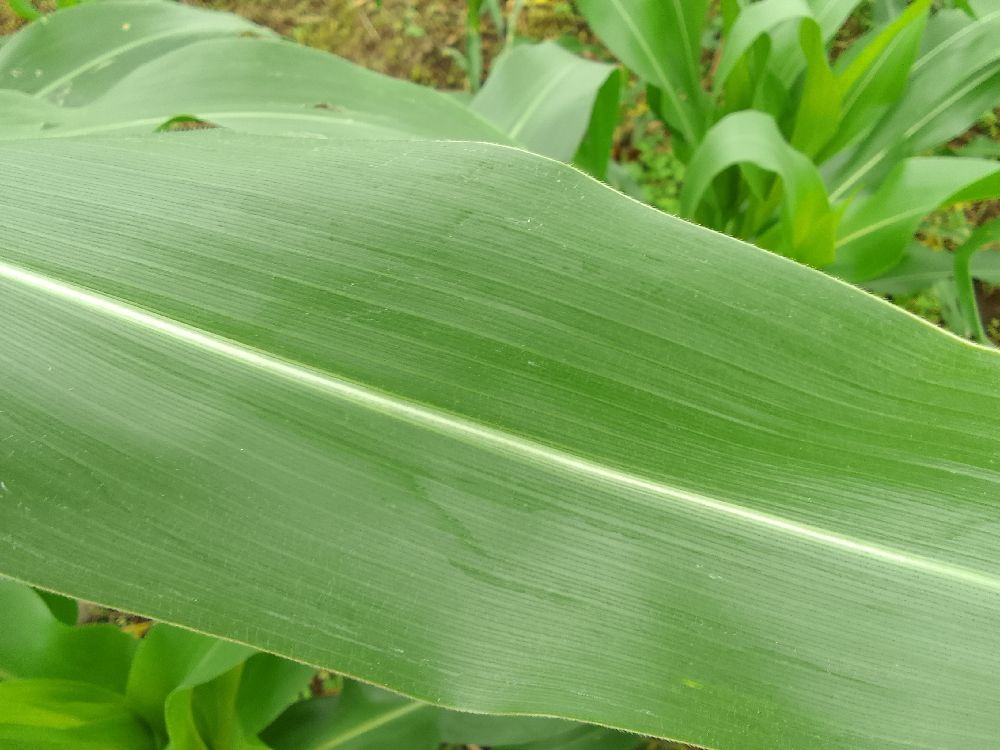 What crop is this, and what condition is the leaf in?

maize, healthy
